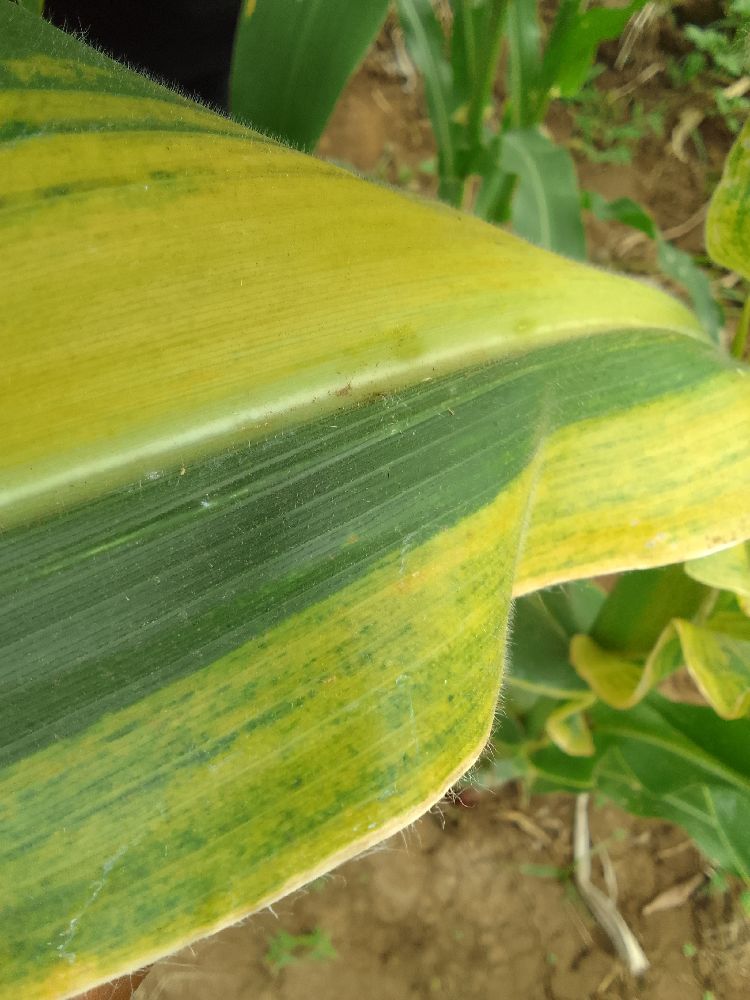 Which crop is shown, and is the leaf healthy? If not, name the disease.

maize, maize lethal necrosis
